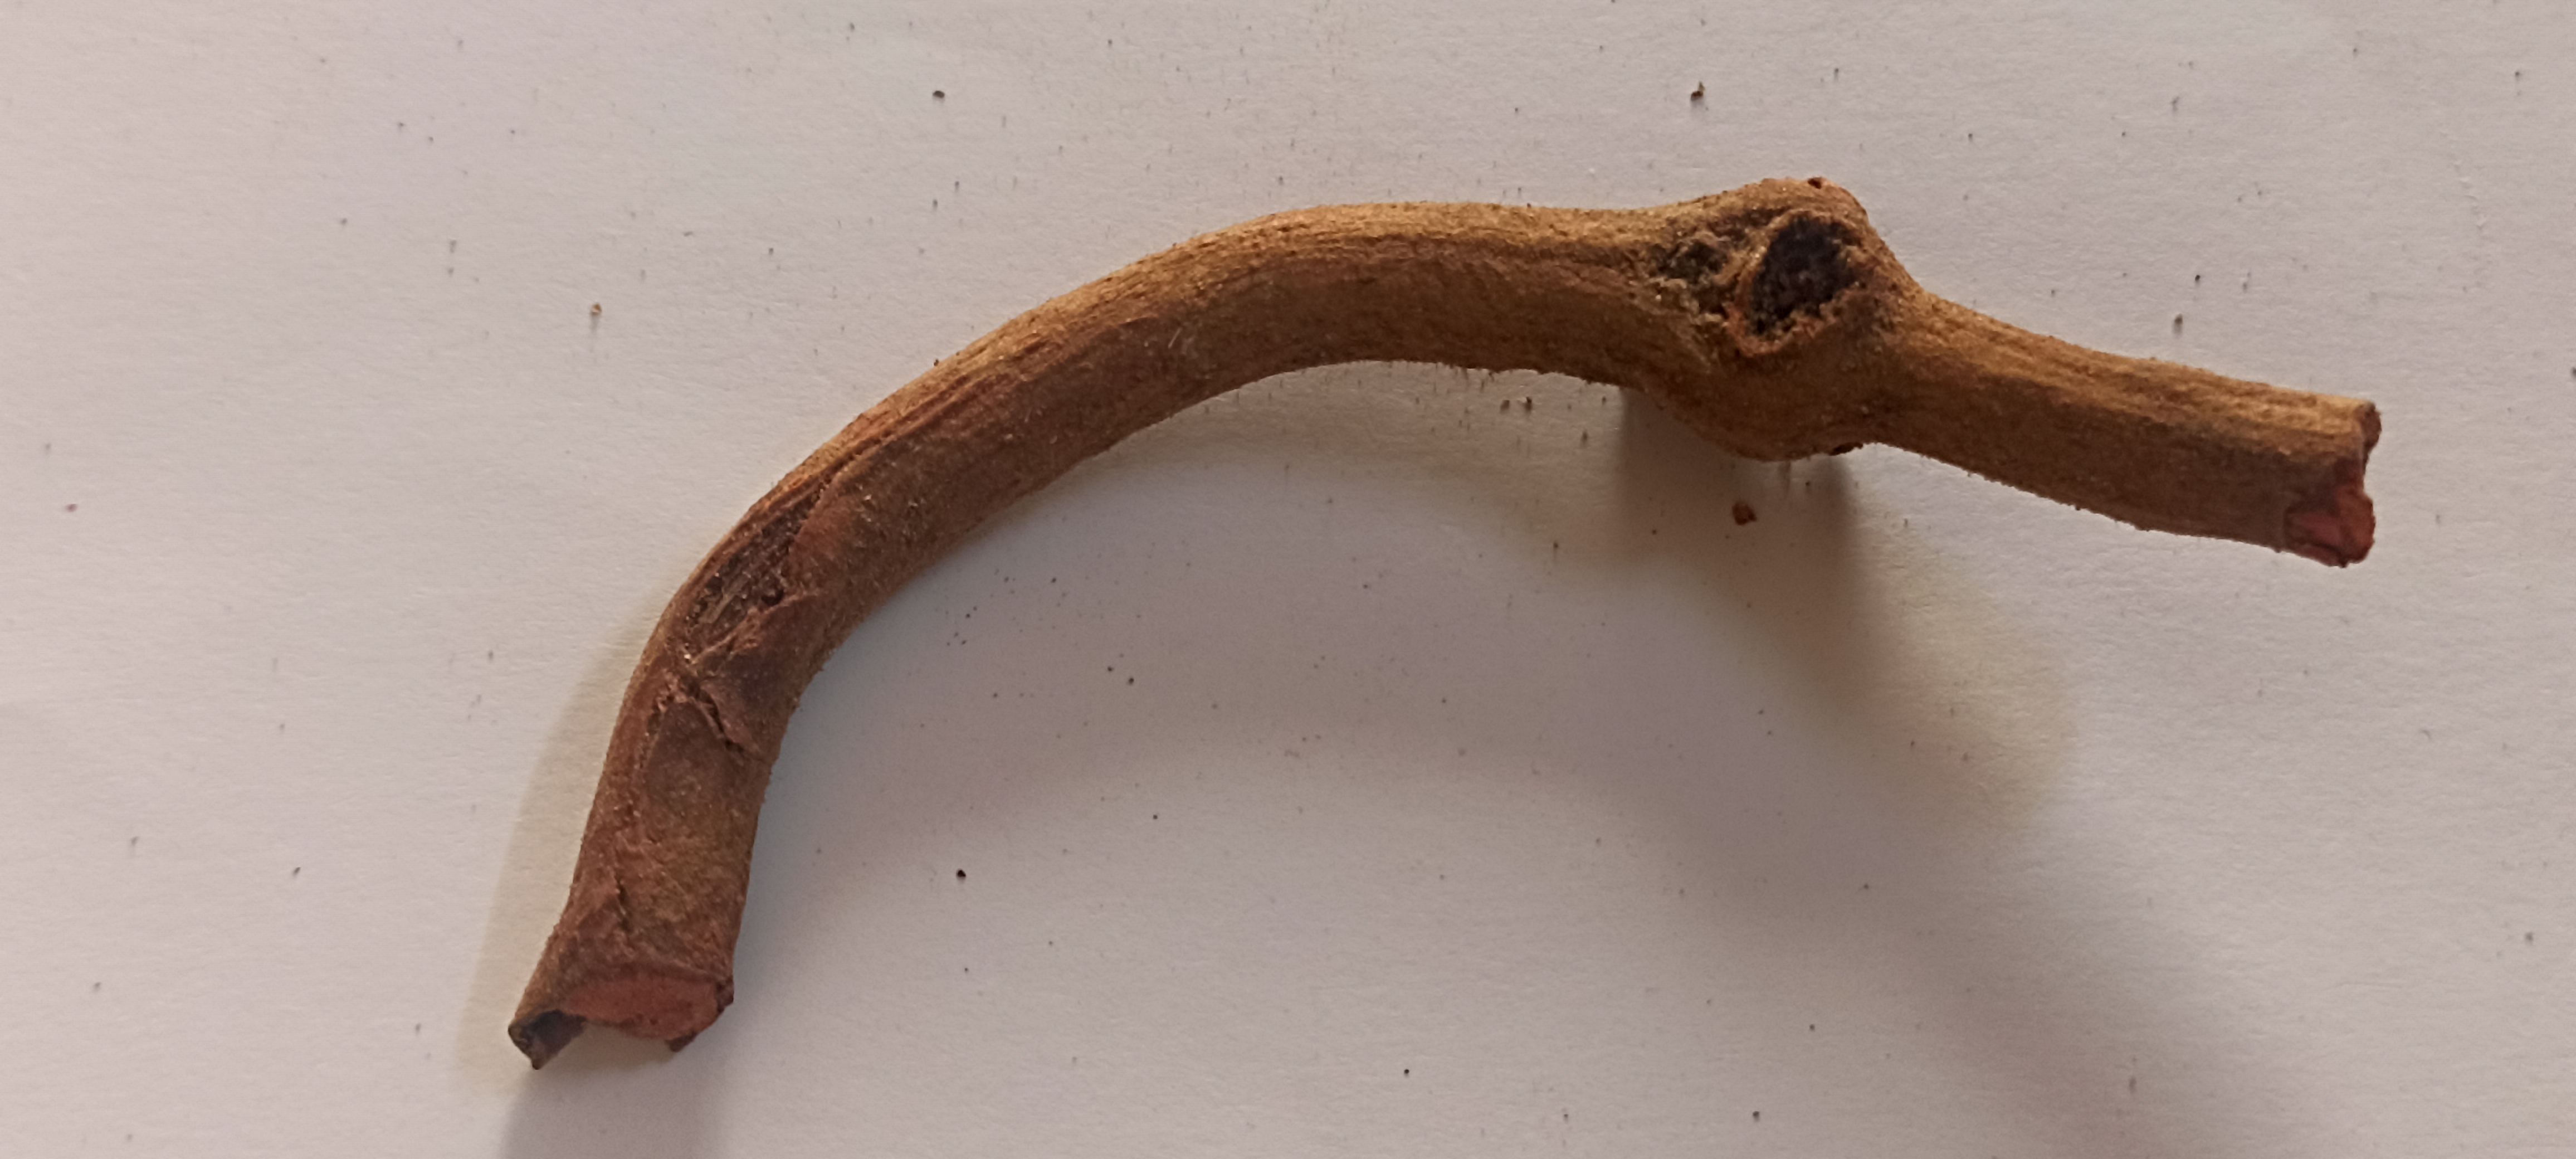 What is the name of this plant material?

manjistha
